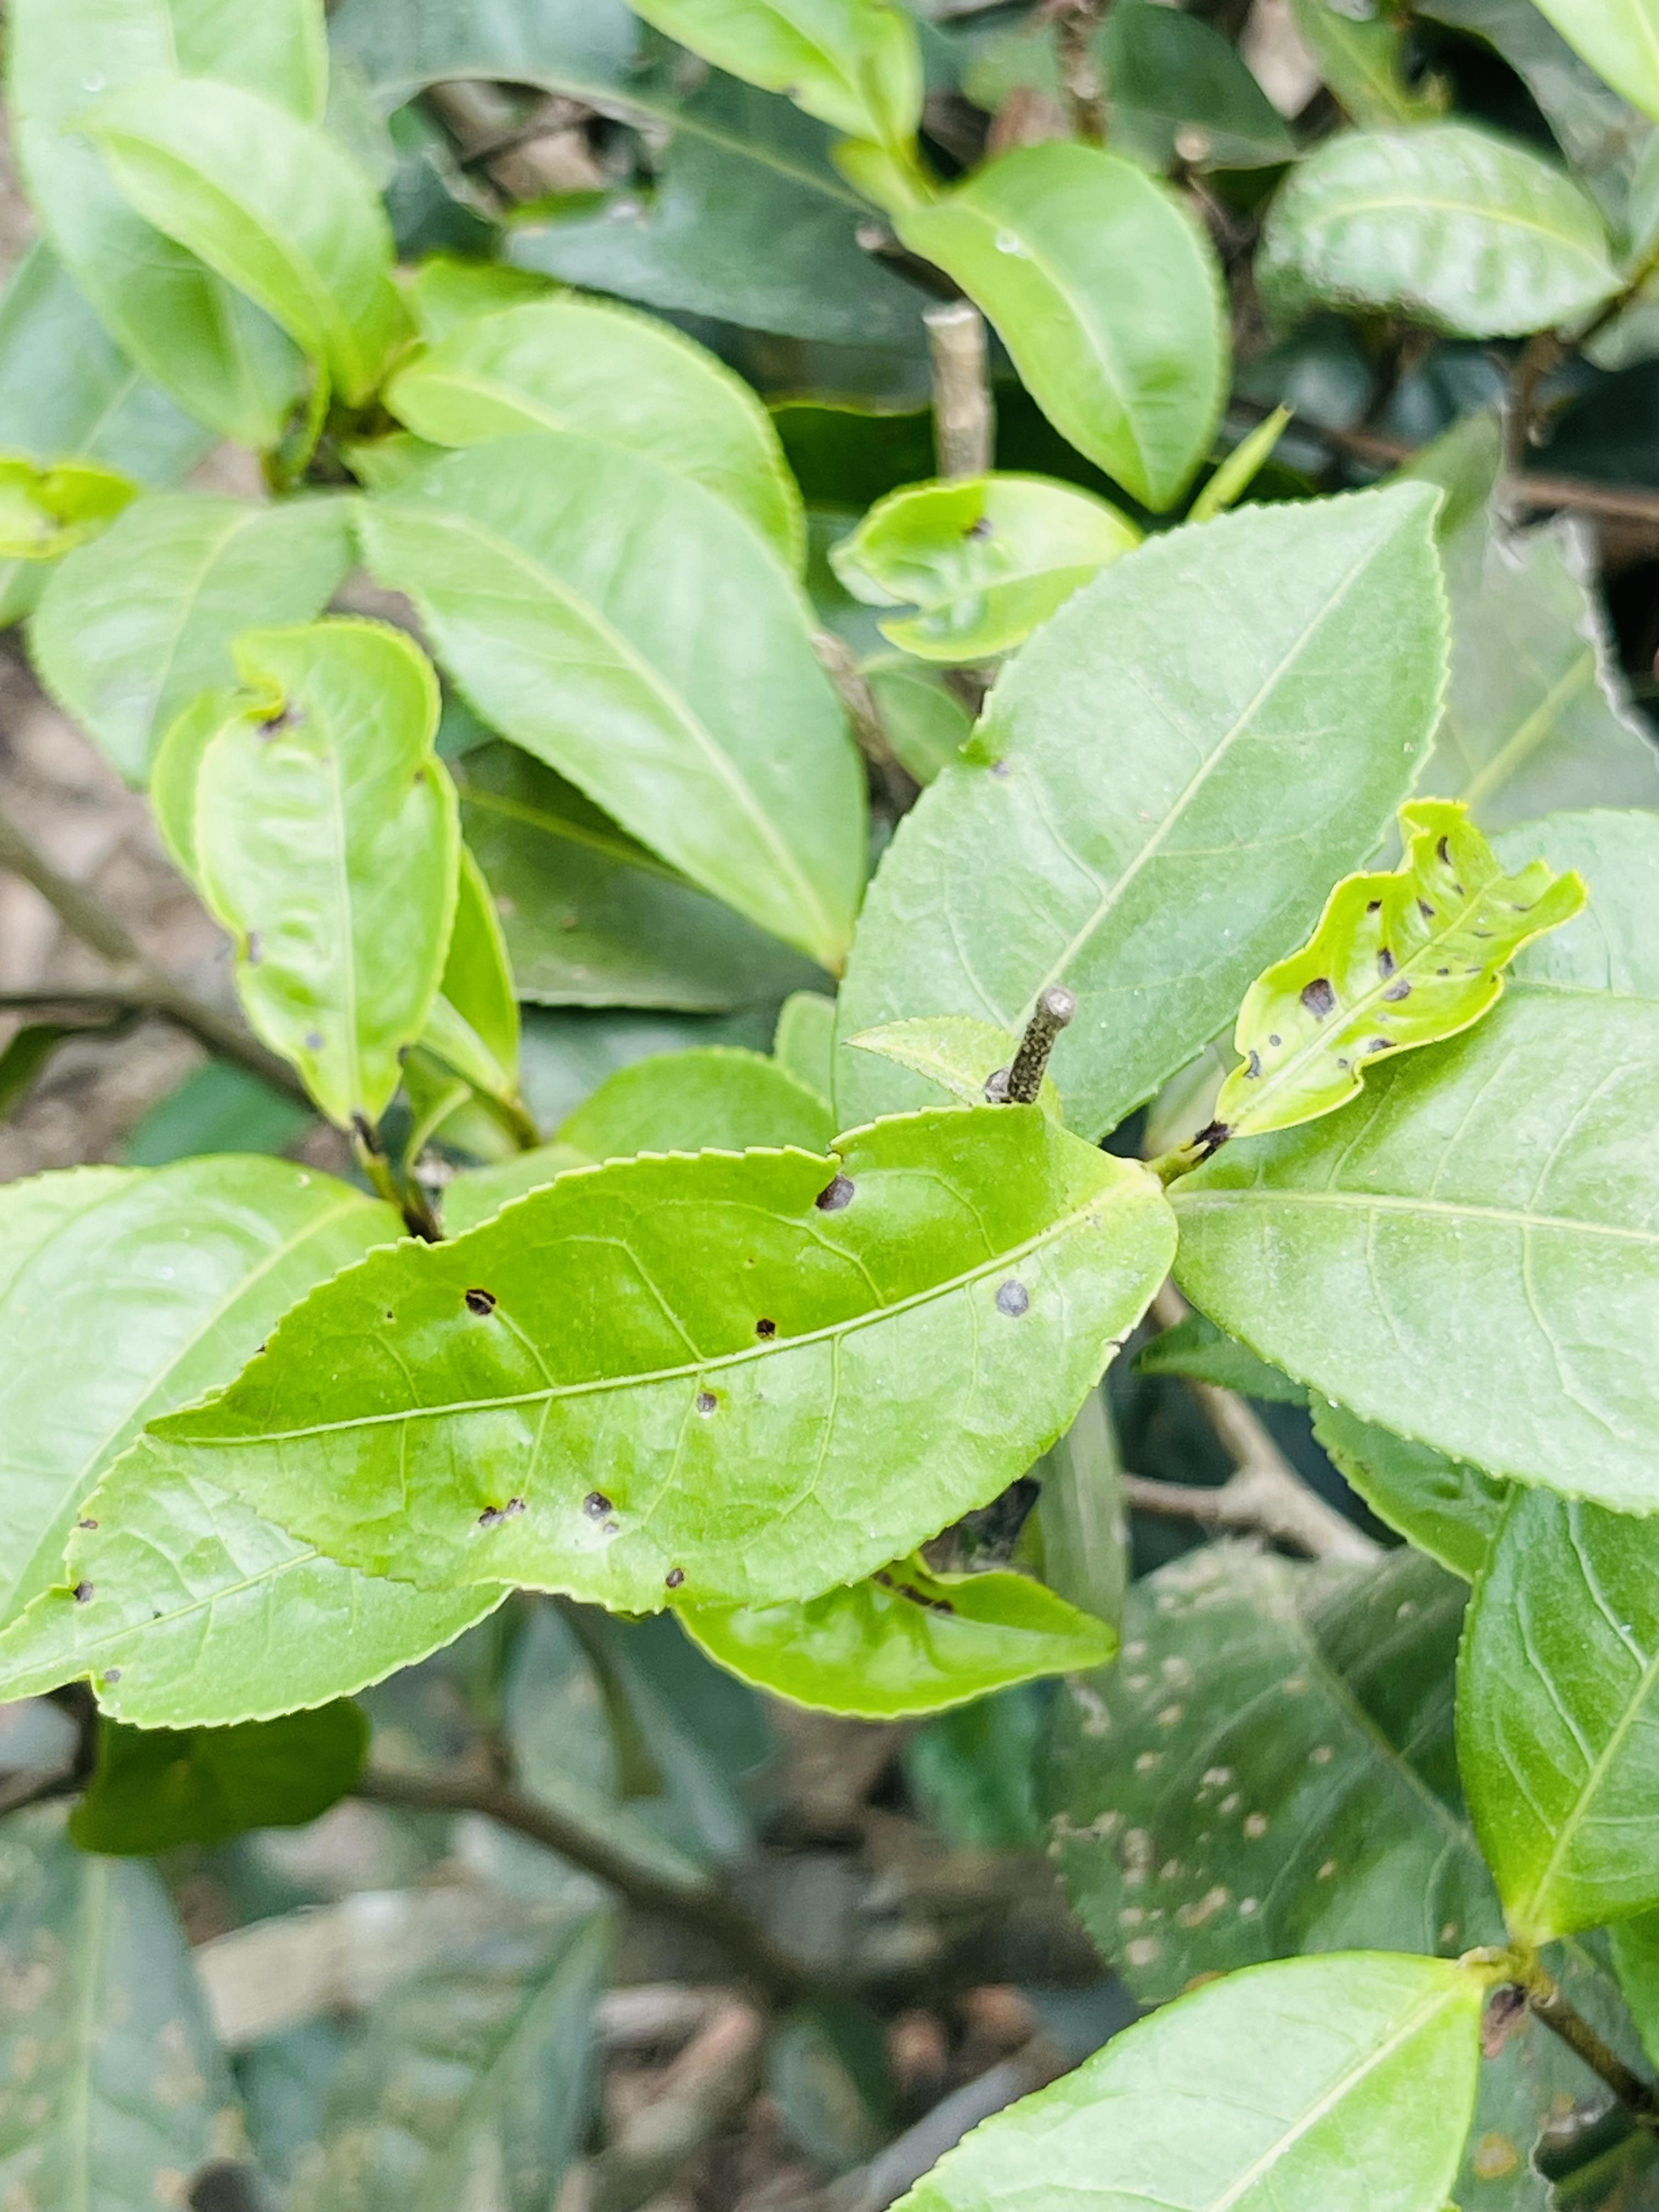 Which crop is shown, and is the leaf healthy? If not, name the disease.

tea, helopeltis
